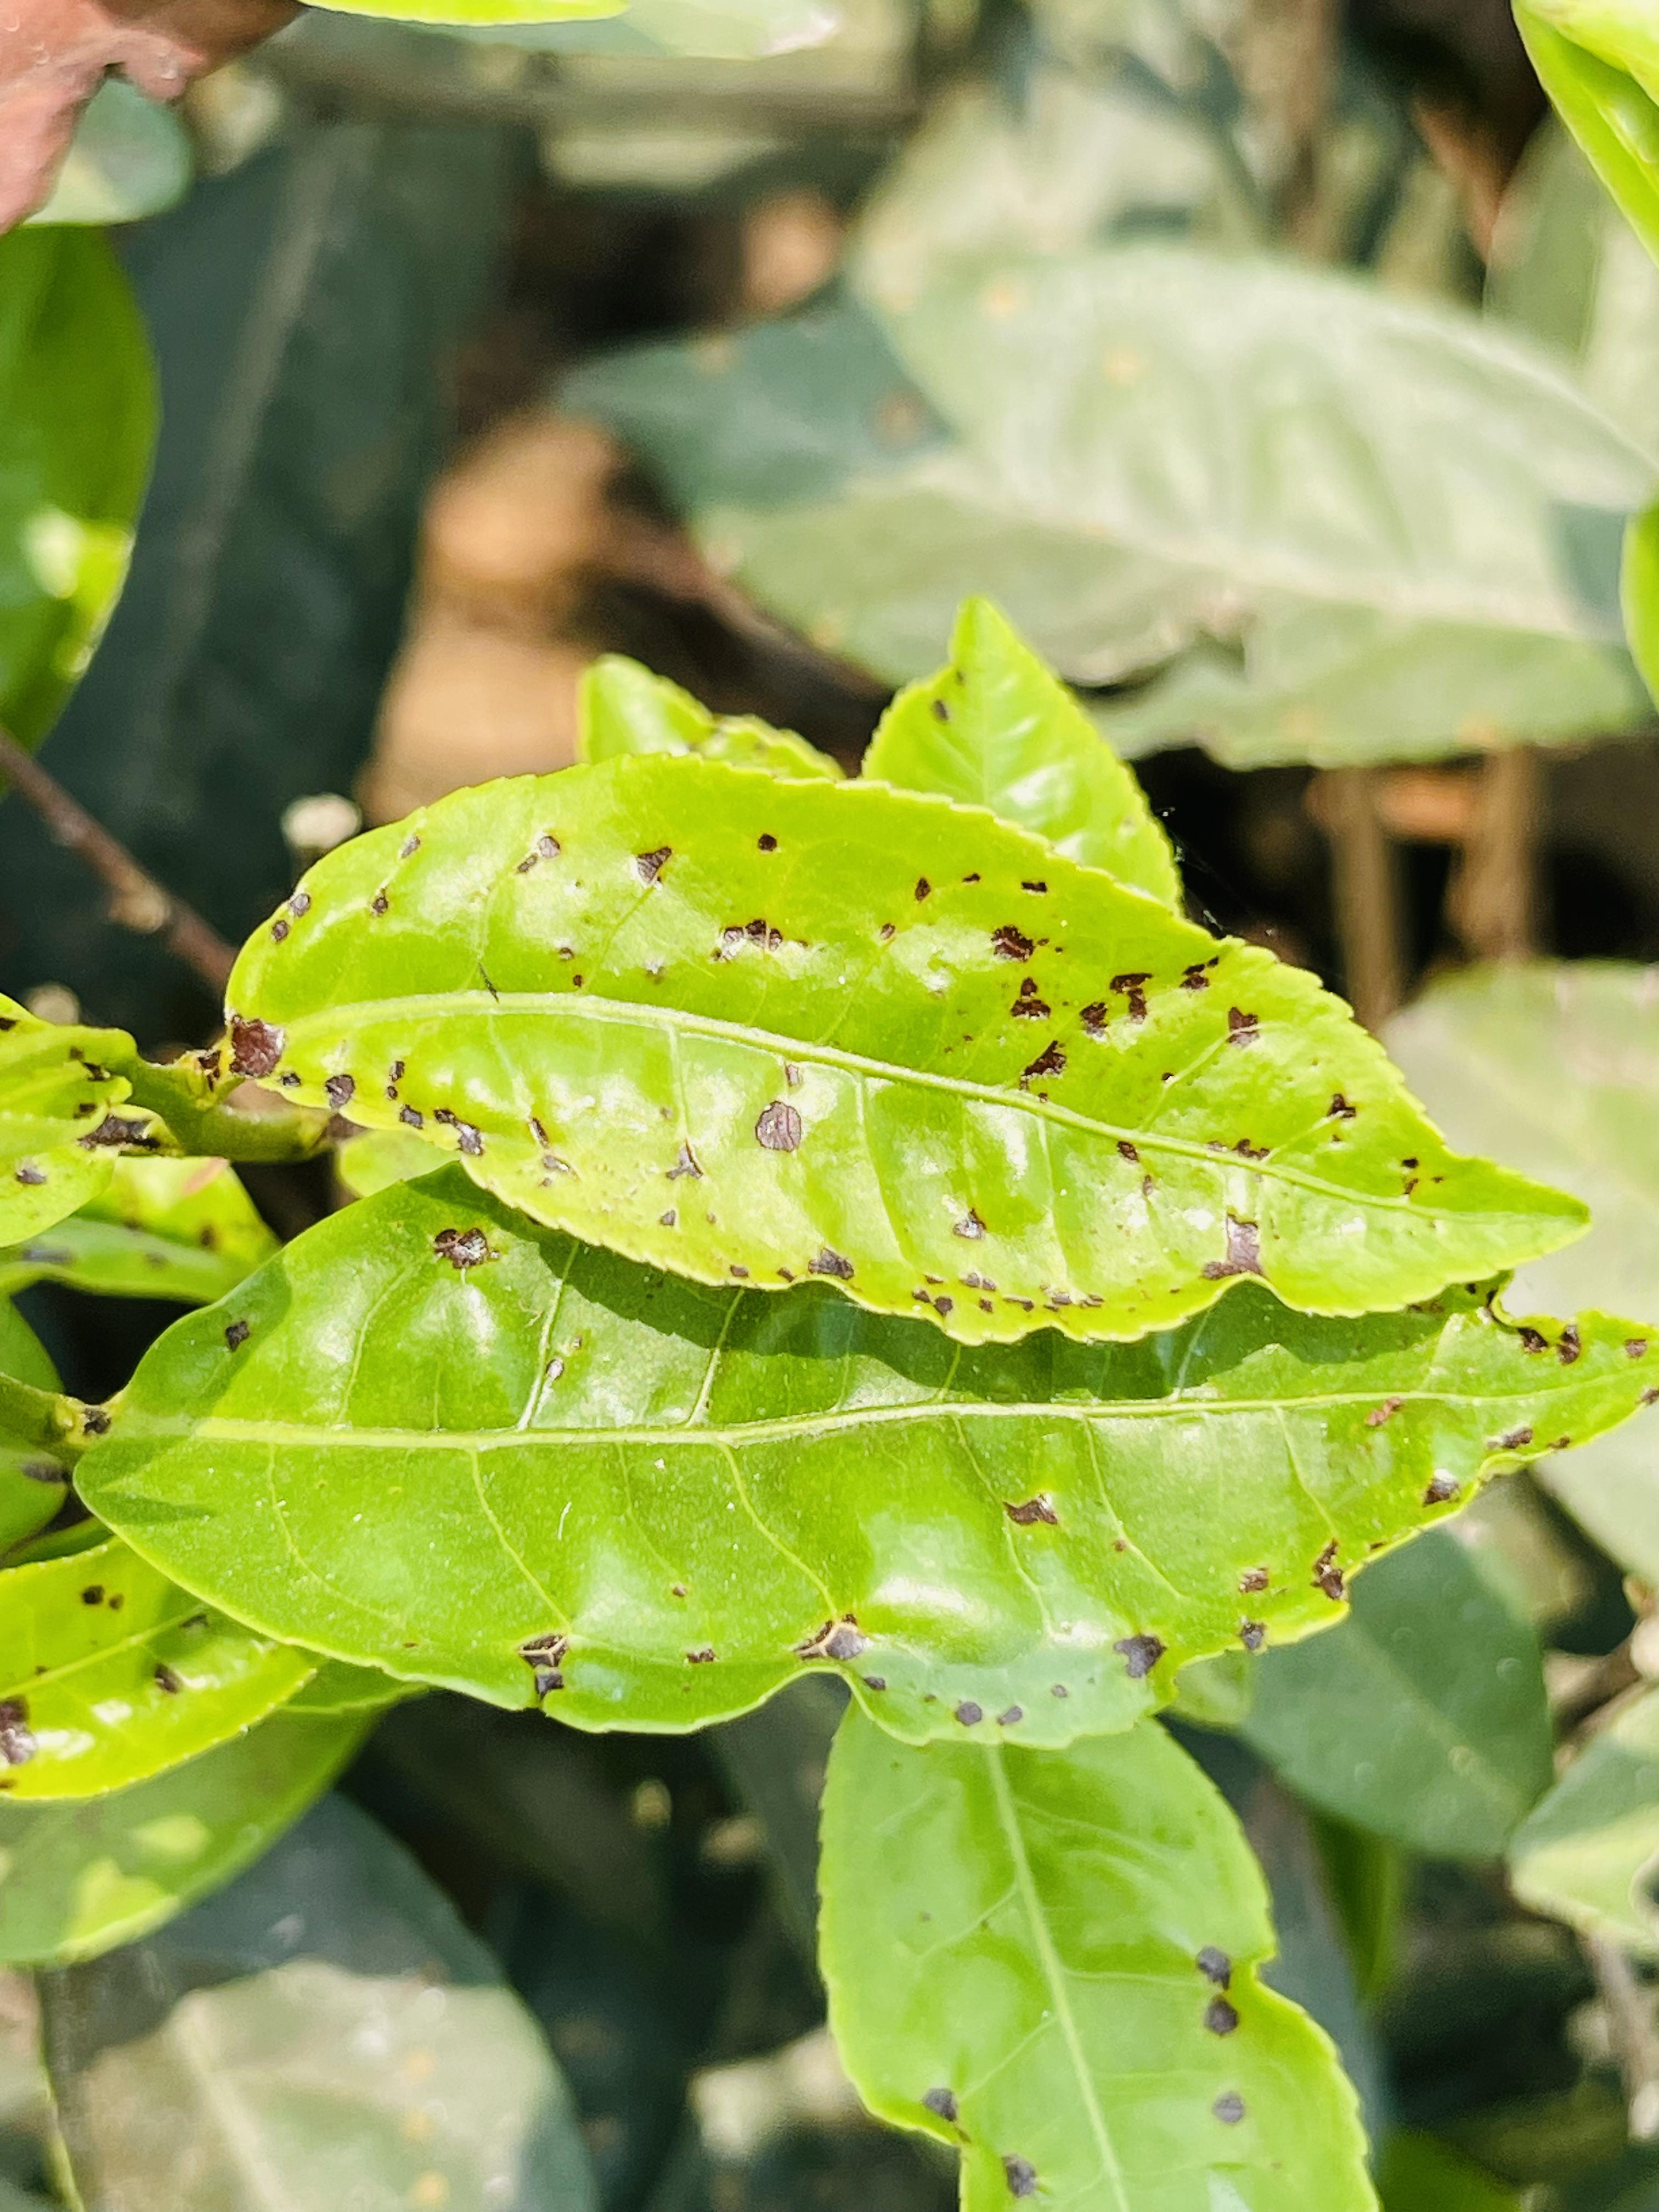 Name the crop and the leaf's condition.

tea, helopeltis
